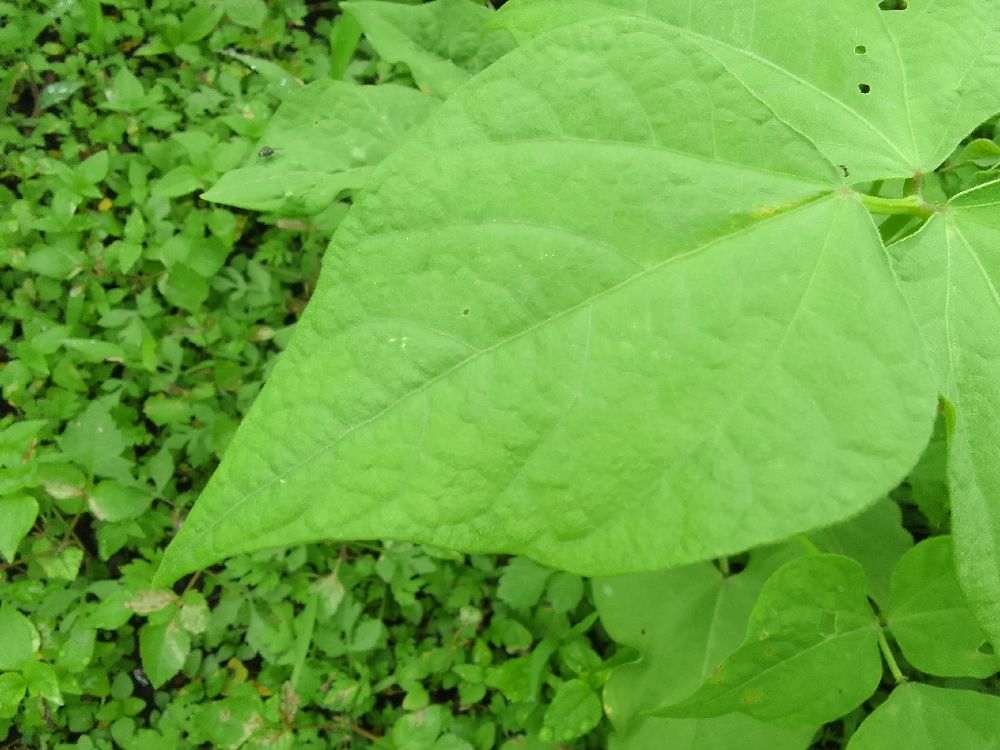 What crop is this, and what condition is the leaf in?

common bean, healthy
